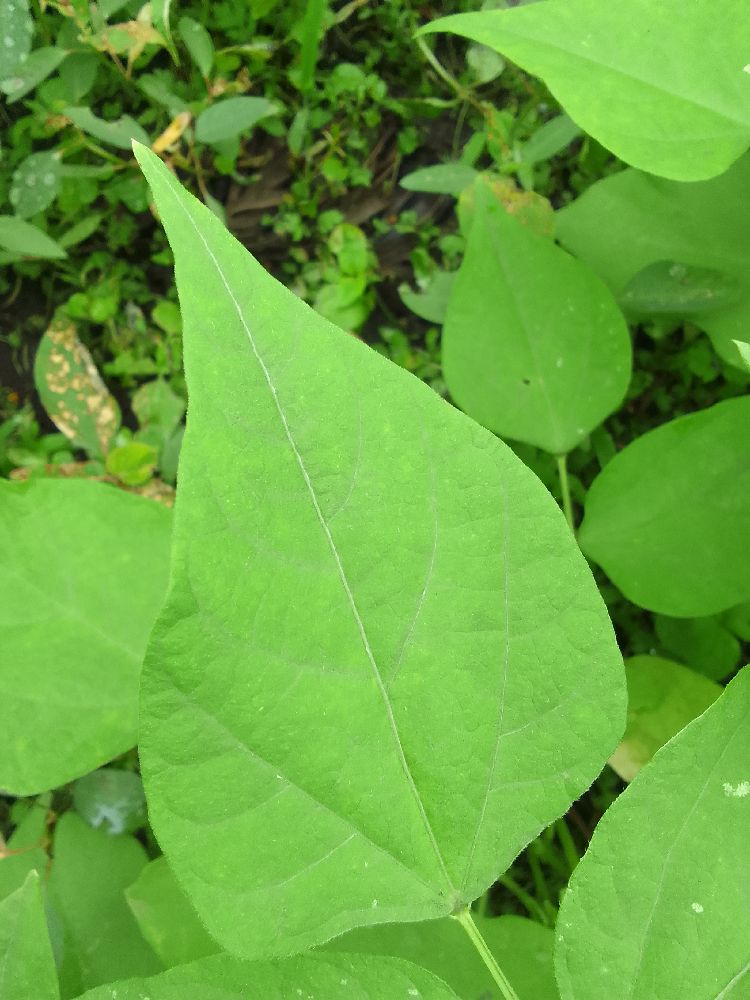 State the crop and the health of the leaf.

common bean, healthy
